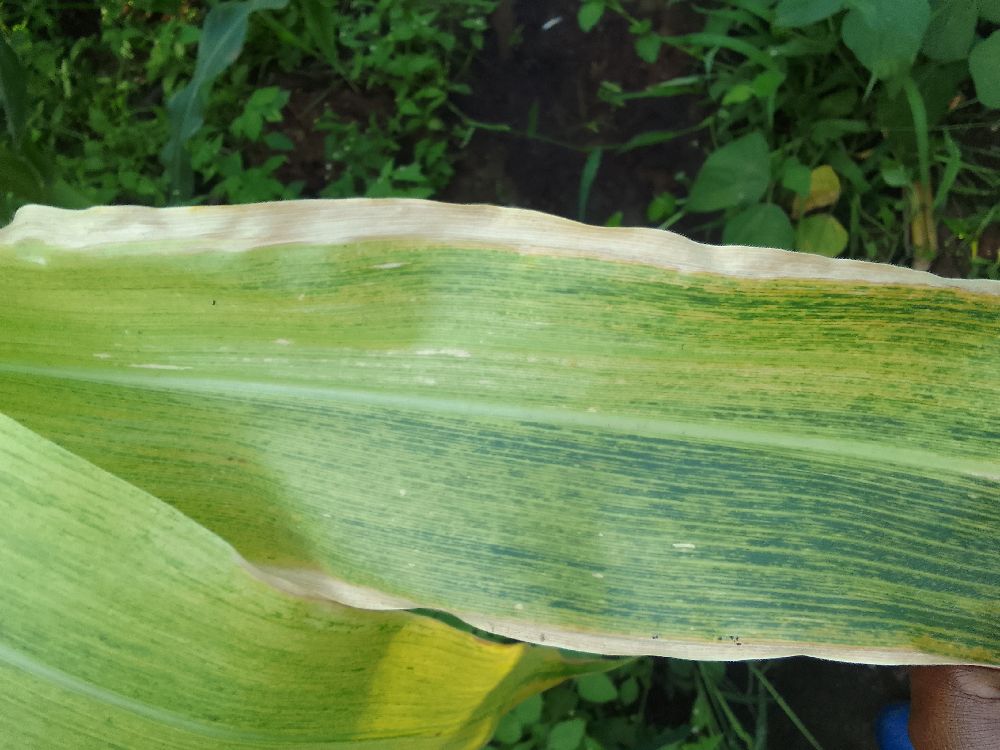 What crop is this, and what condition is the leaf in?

maize, maize lethal necrosis
